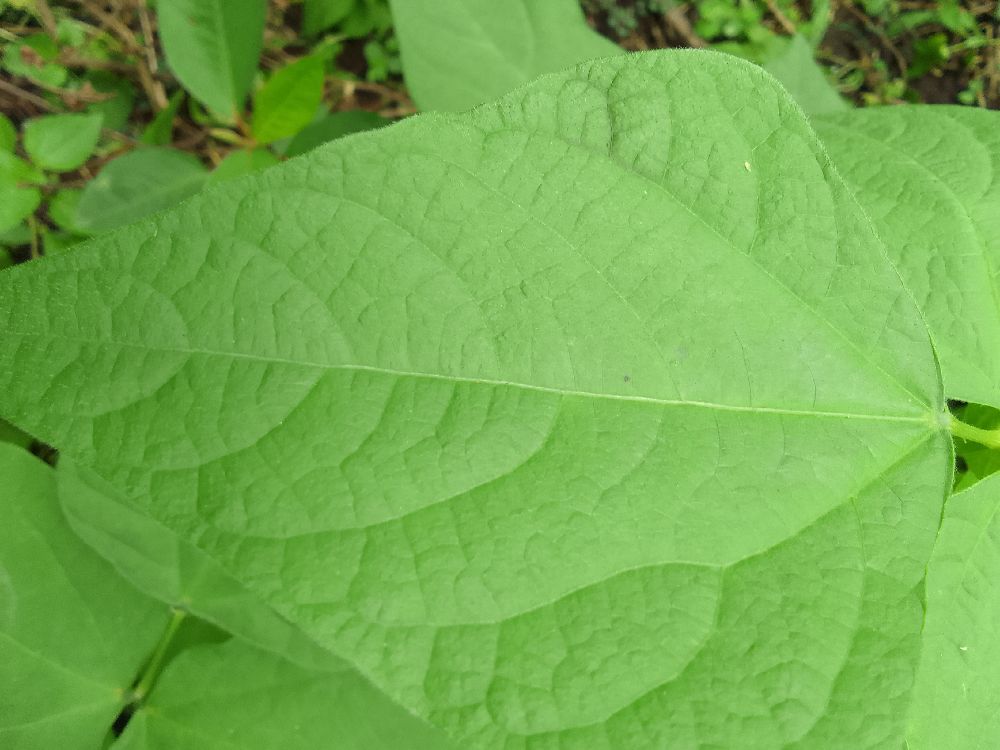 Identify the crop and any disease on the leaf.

common bean, healthy
